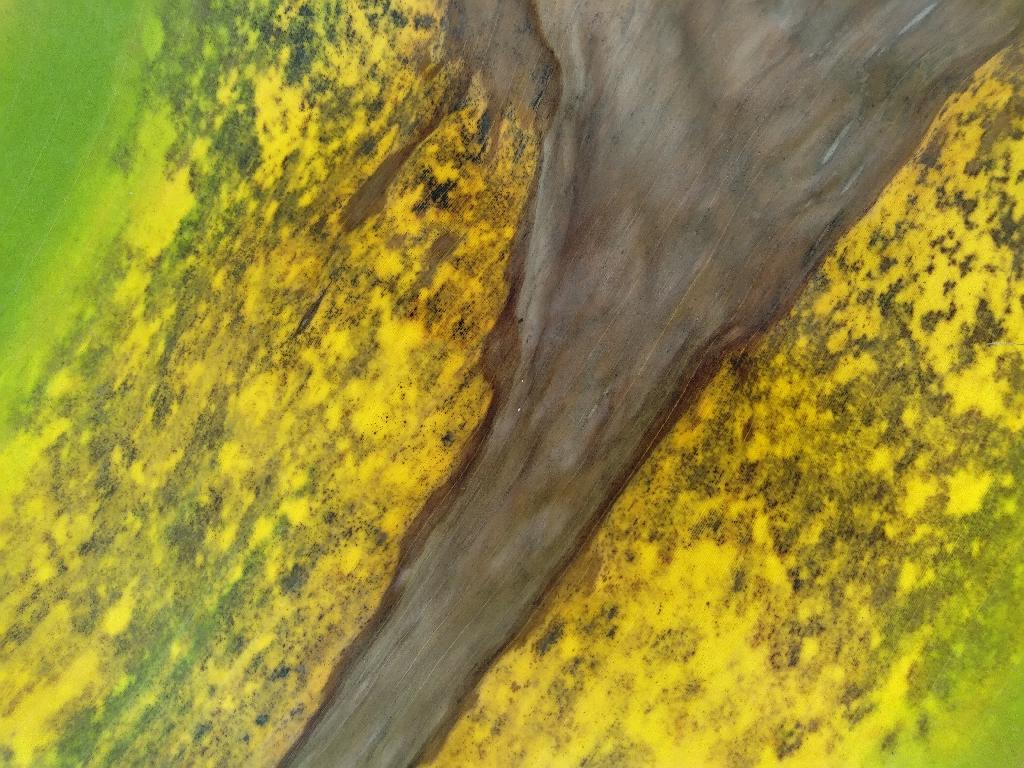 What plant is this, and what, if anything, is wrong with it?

banana, black sigatoka
